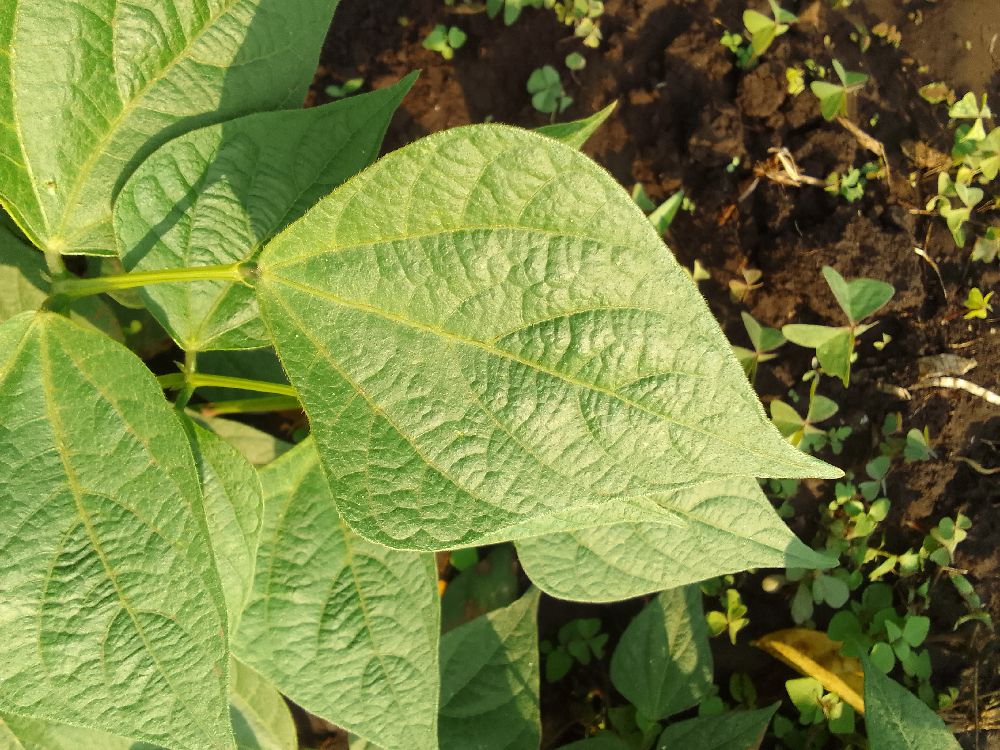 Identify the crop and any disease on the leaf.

common bean, healthy
